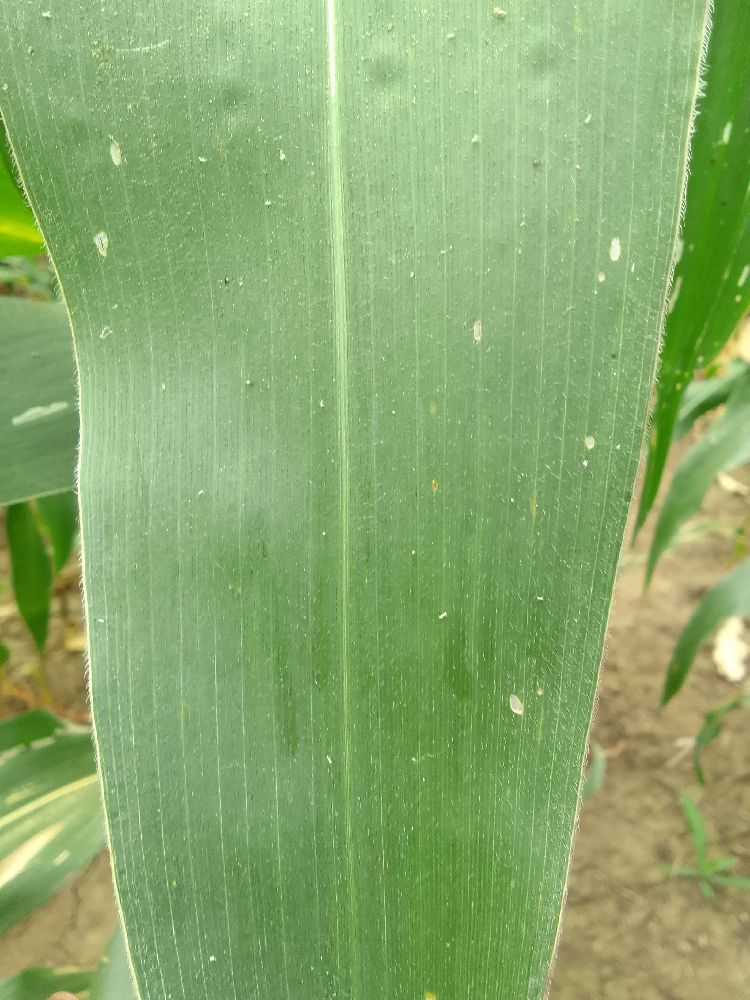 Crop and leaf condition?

maize, healthy
